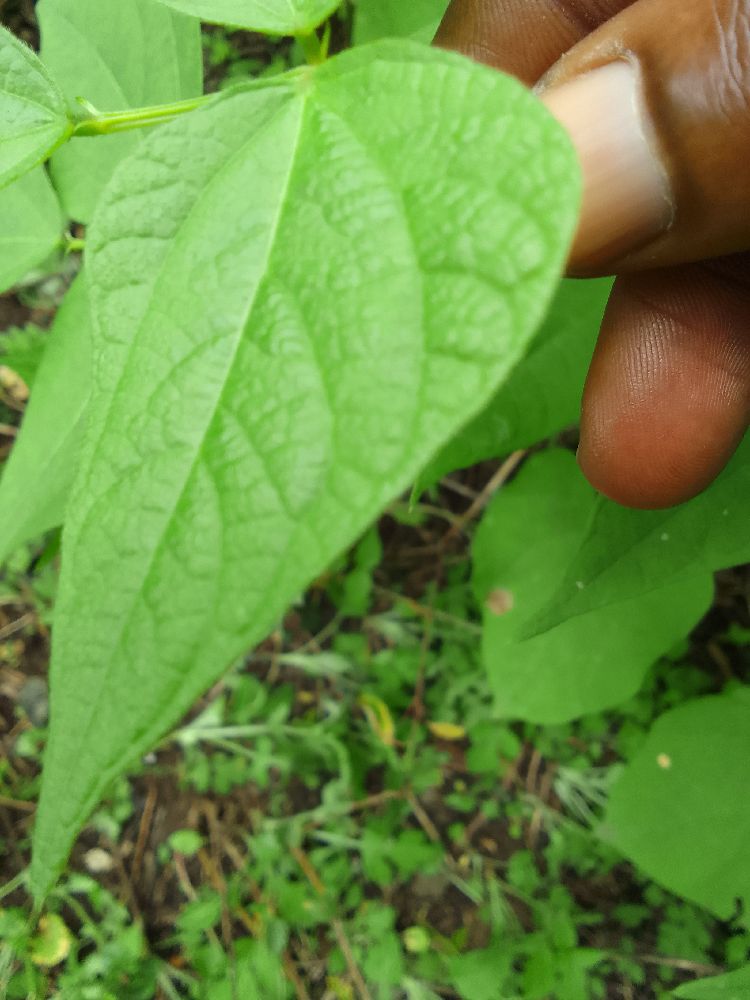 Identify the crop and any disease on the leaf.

common bean, healthy
